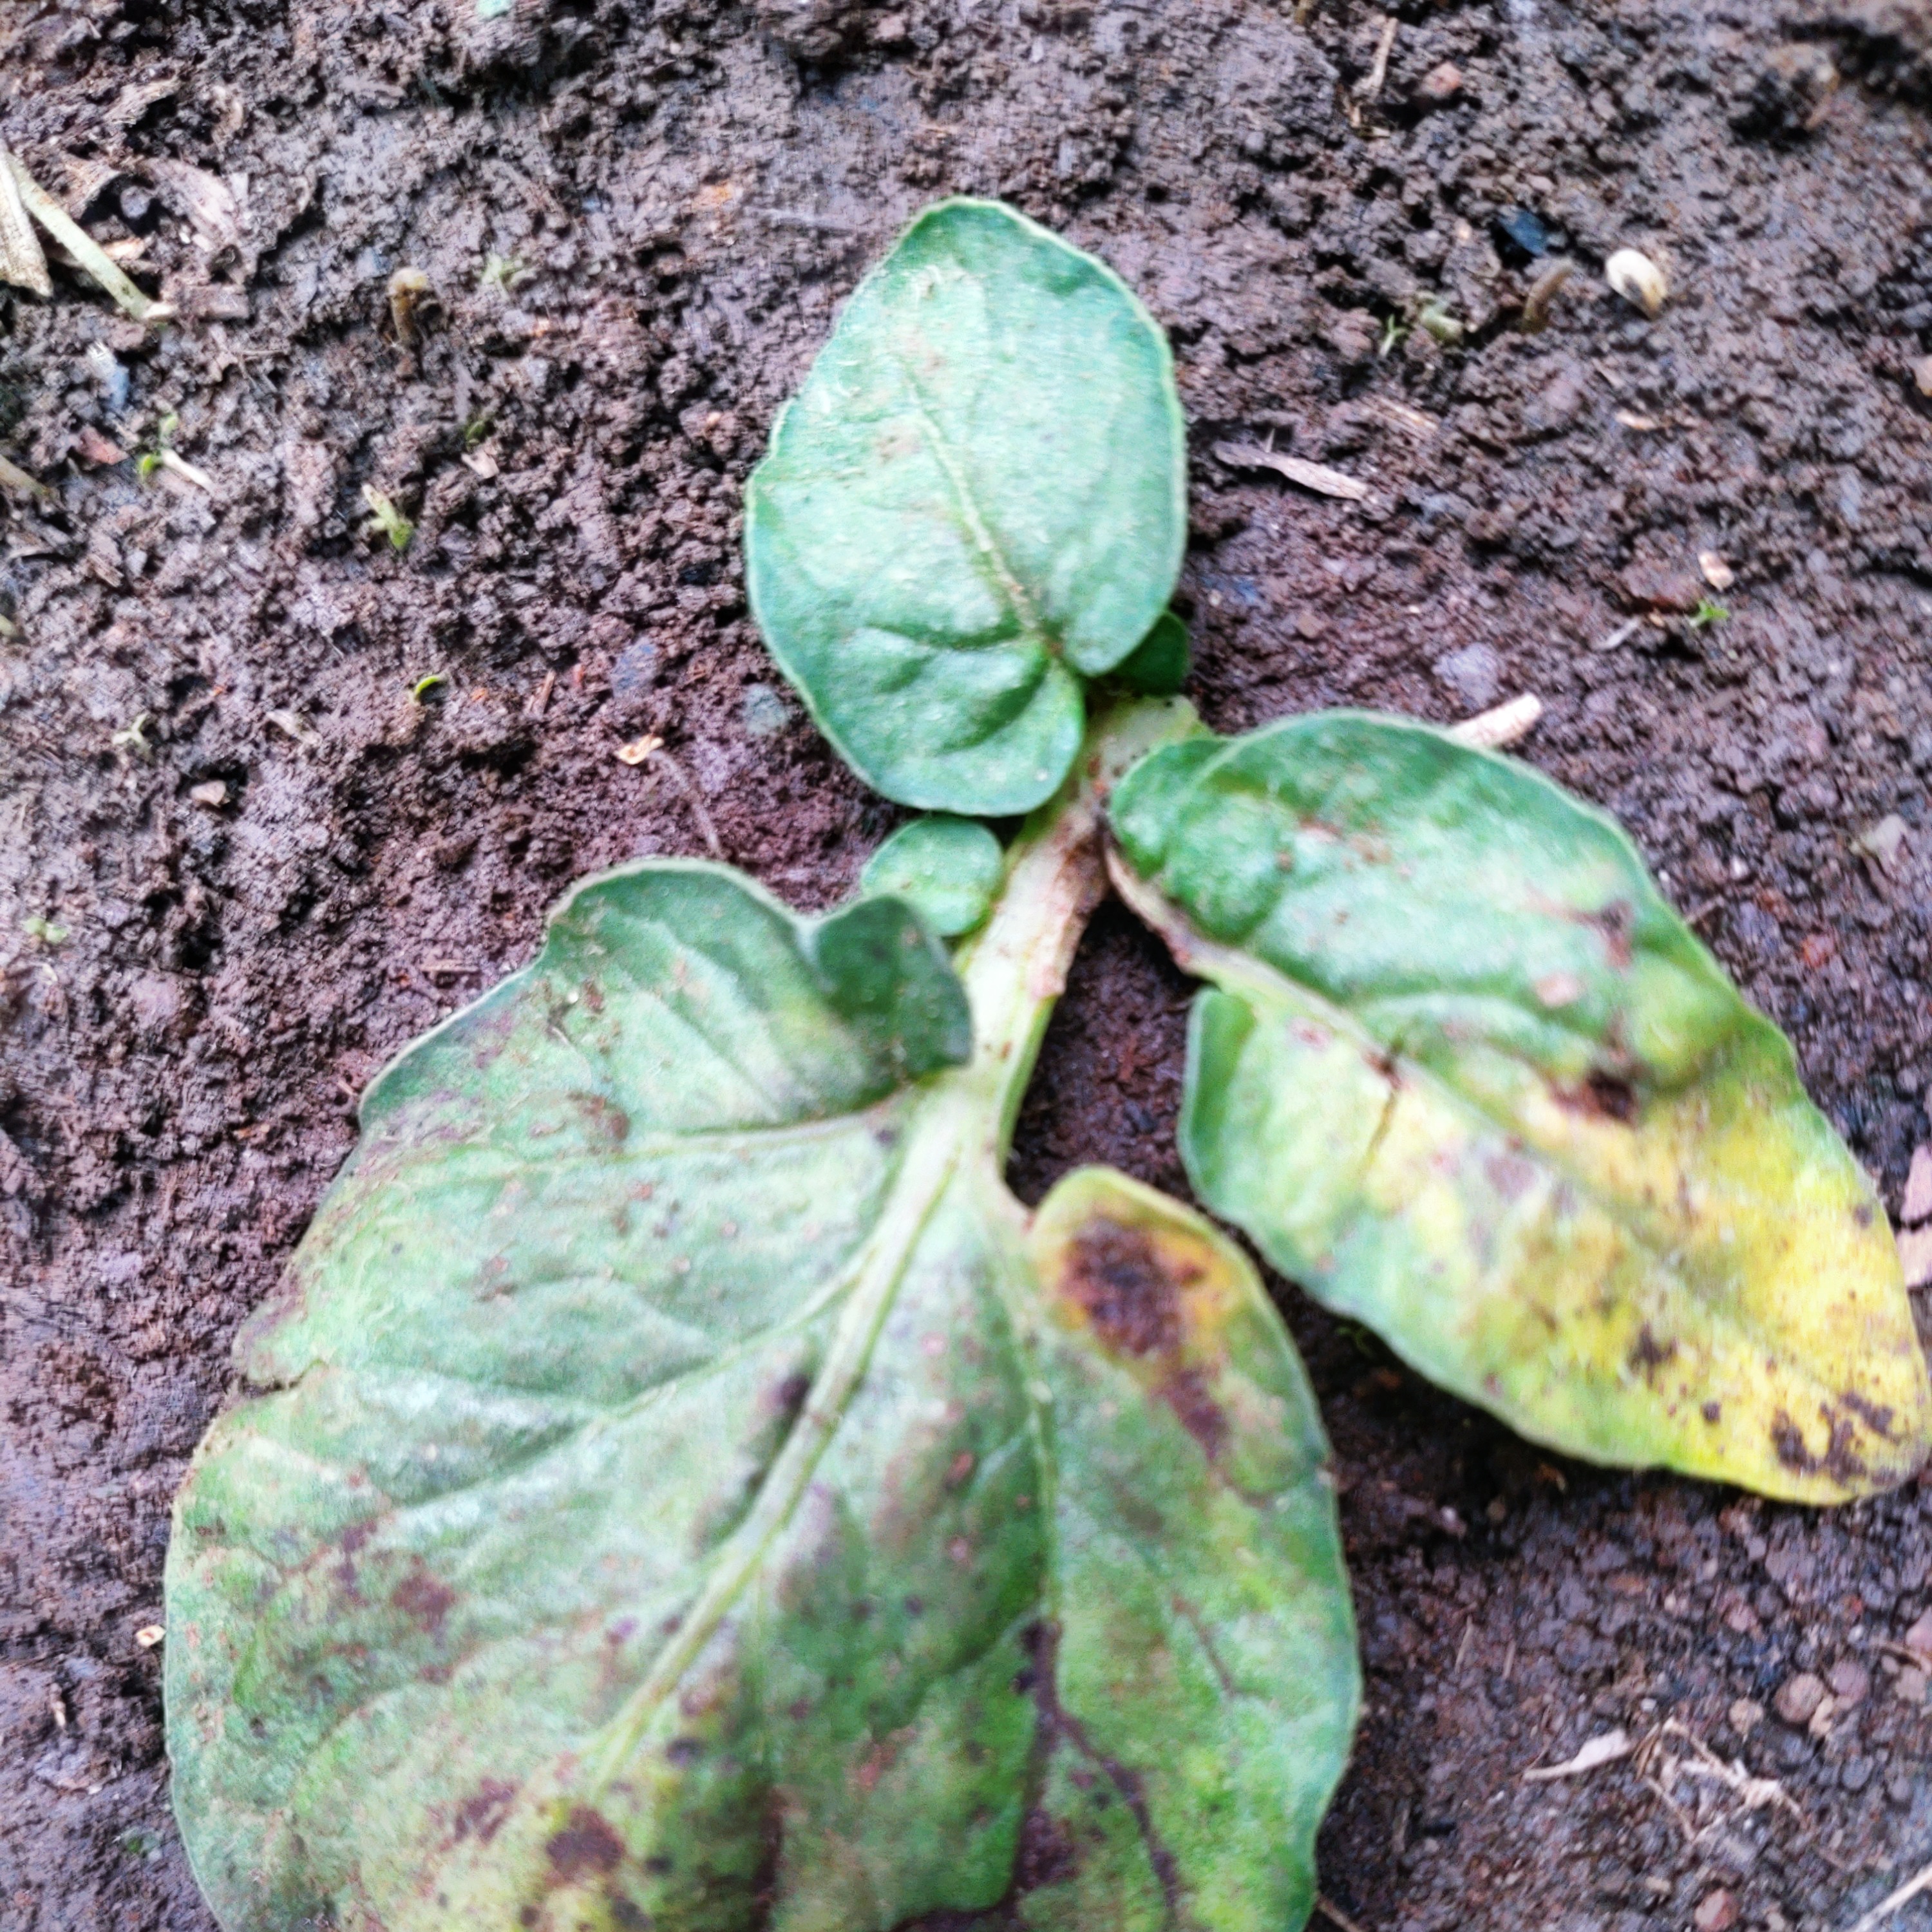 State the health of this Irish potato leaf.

late blight
